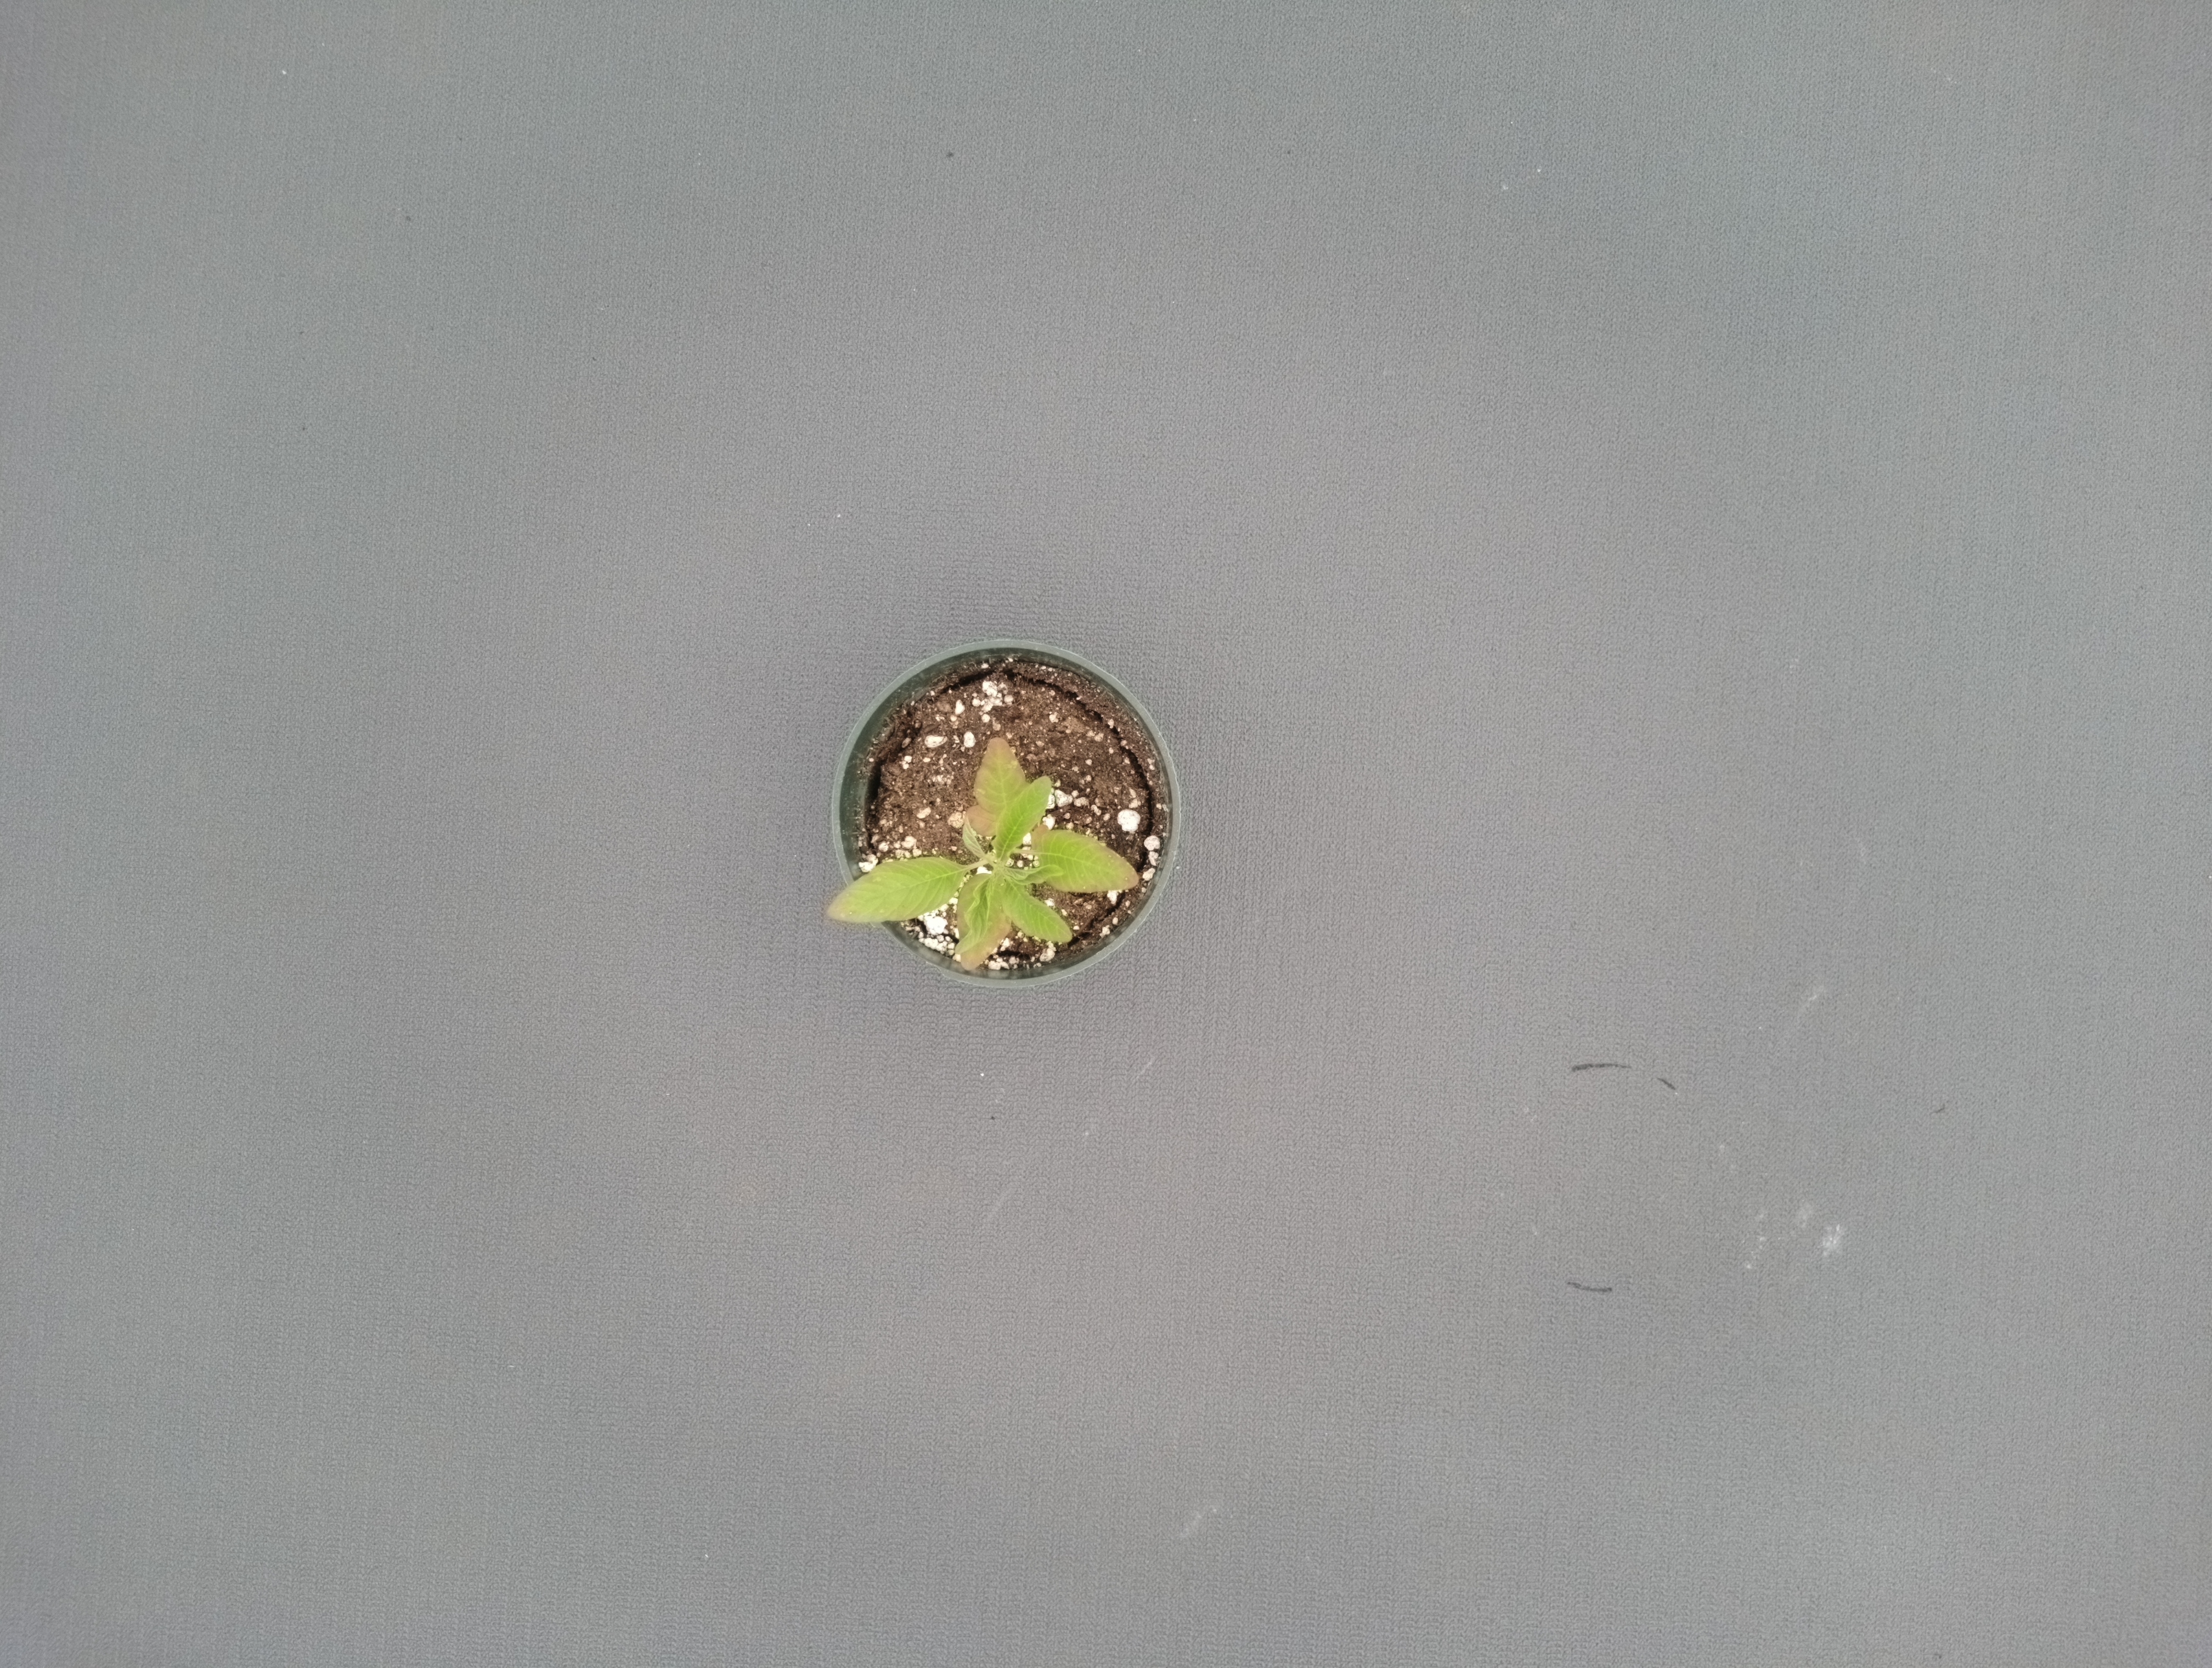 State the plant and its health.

waterhemp, chlorosis only
